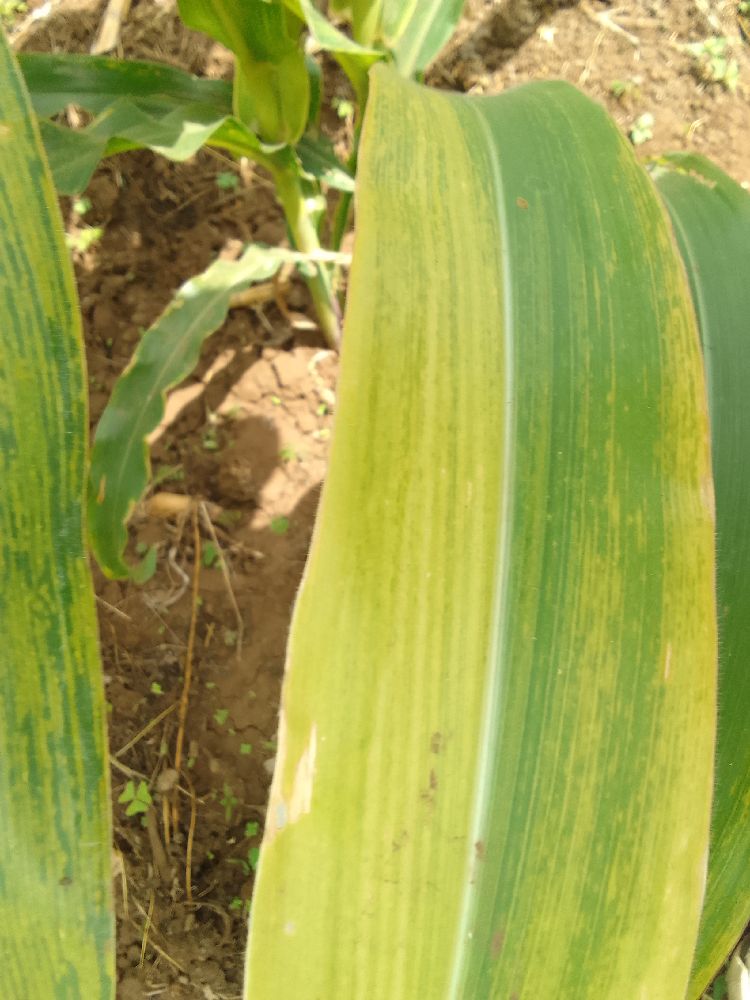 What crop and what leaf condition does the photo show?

maize, maize lethal necrosis
